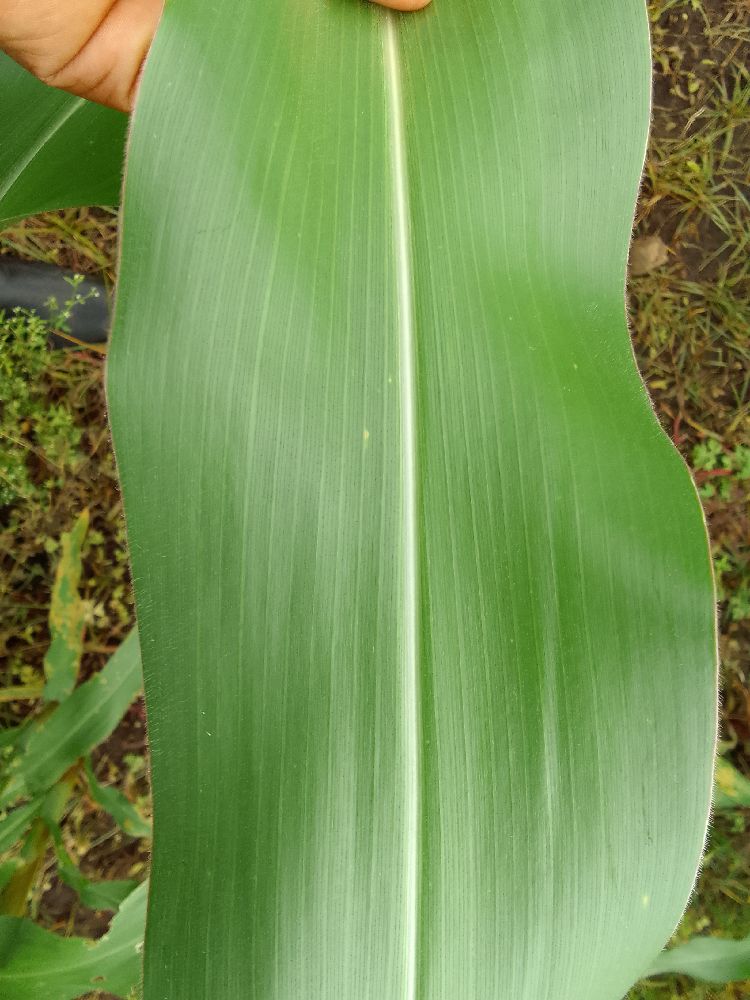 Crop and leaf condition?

maize, healthy
